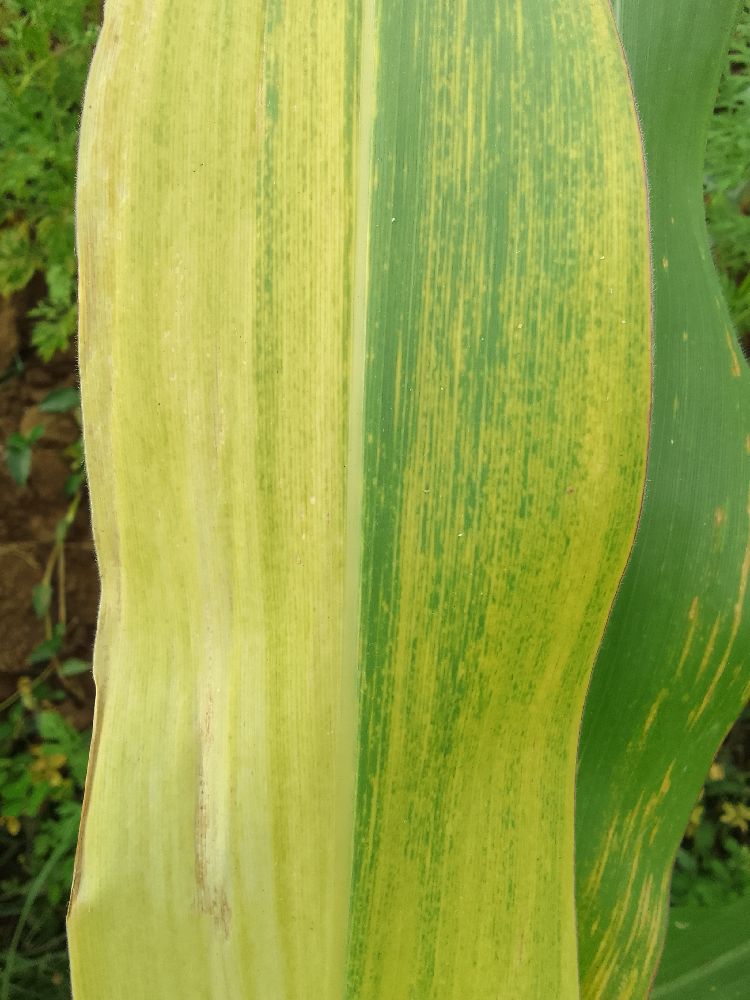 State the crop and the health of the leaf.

maize, maize lethal necrosis
